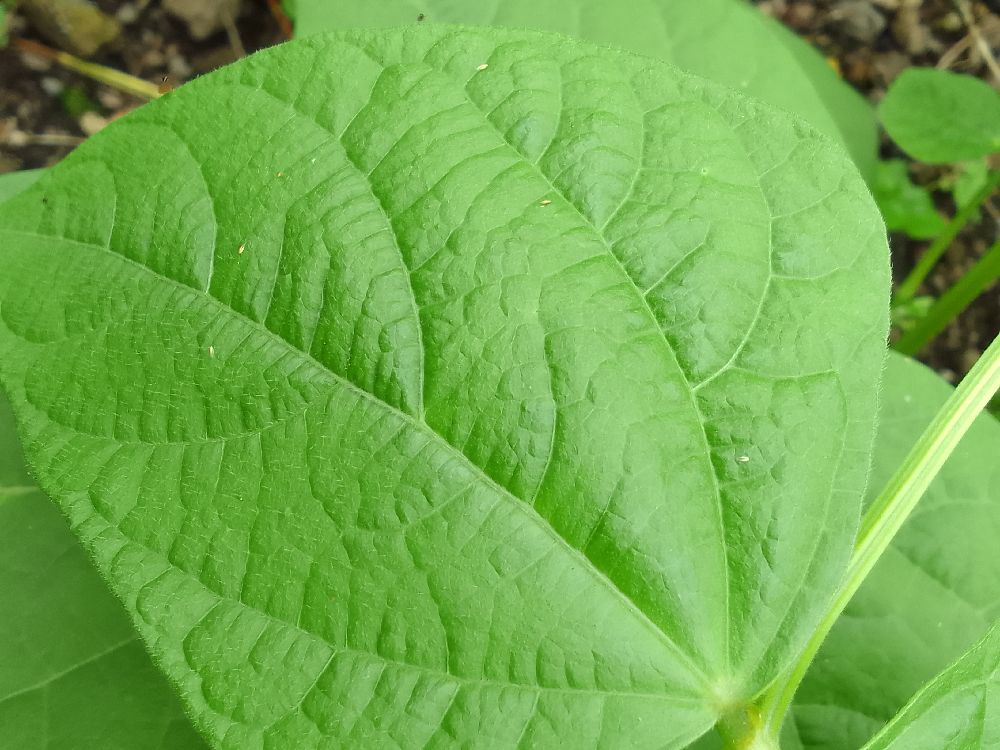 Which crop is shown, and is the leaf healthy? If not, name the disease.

common bean, healthy
